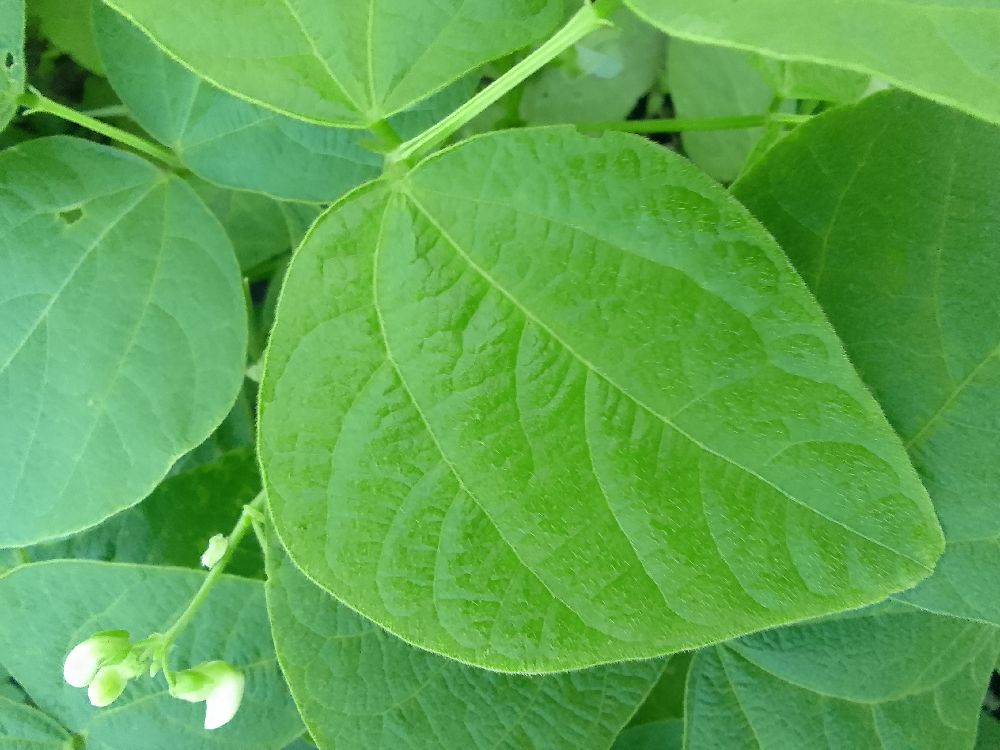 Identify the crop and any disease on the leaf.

common bean, healthy
